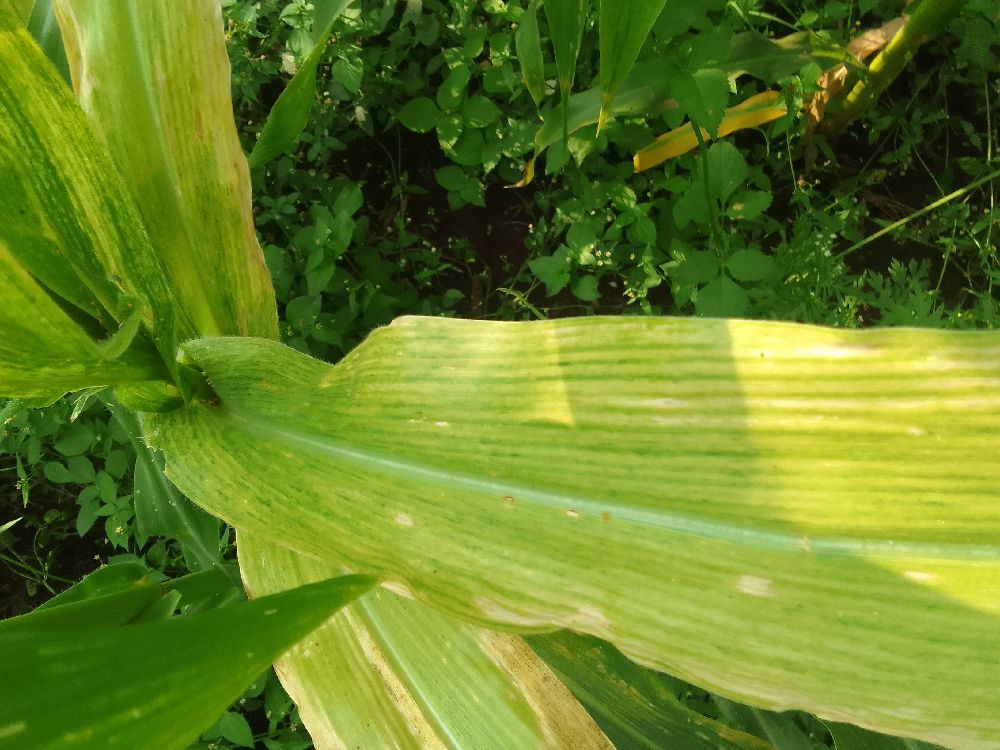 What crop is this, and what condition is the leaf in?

maize, maize lethal necrosis
